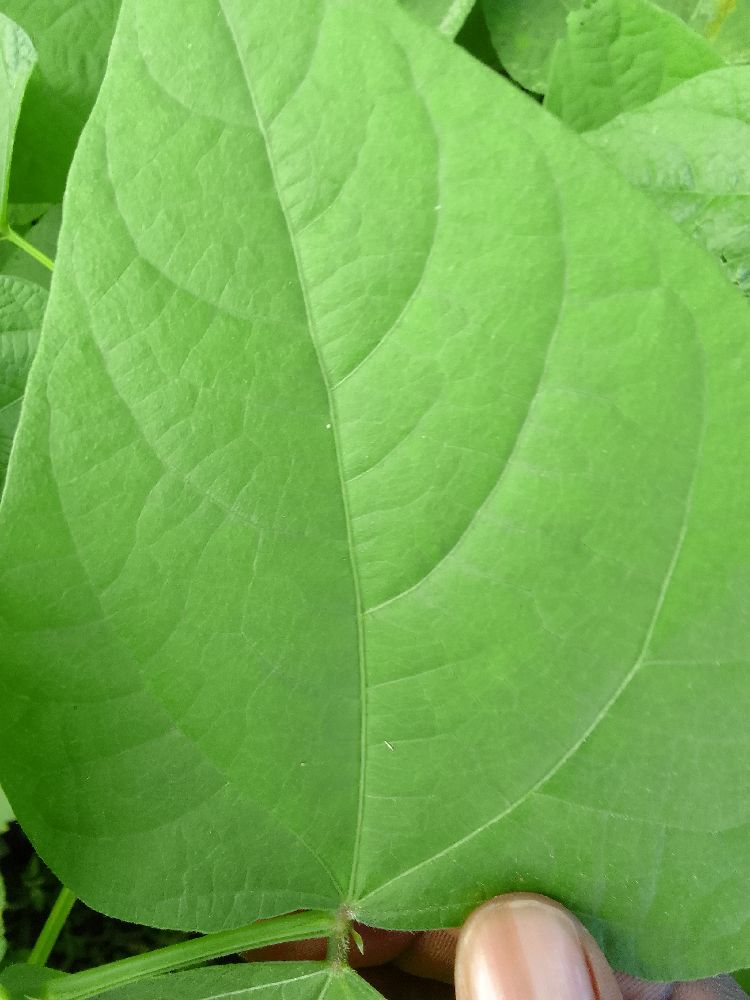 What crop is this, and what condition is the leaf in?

common bean, healthy
